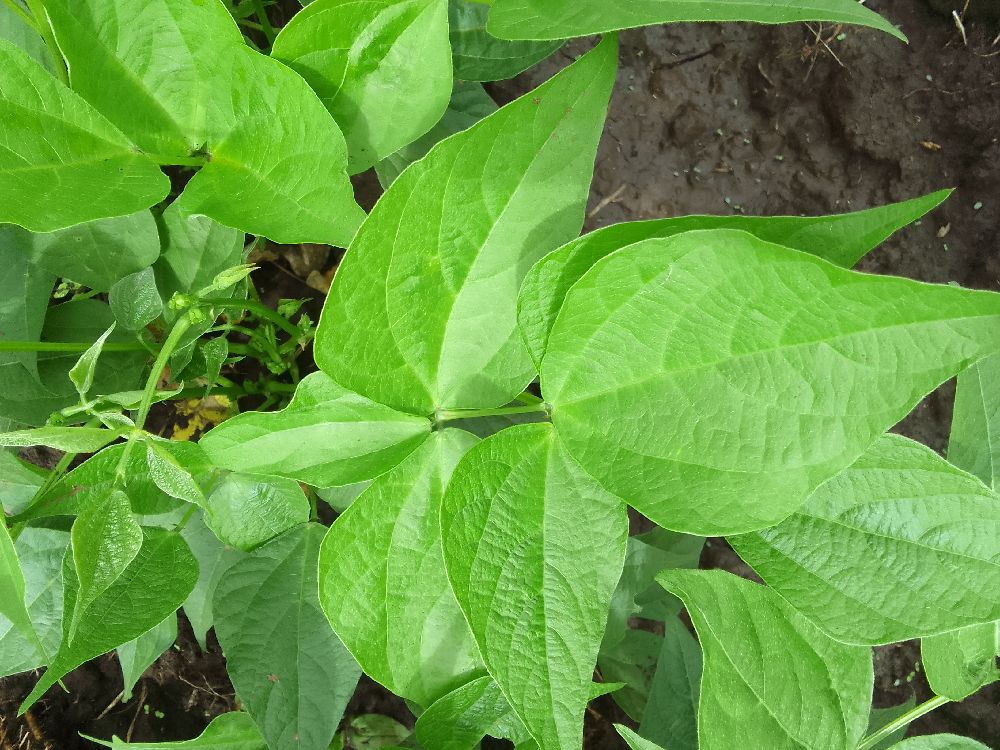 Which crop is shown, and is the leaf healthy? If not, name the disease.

common bean, healthy
